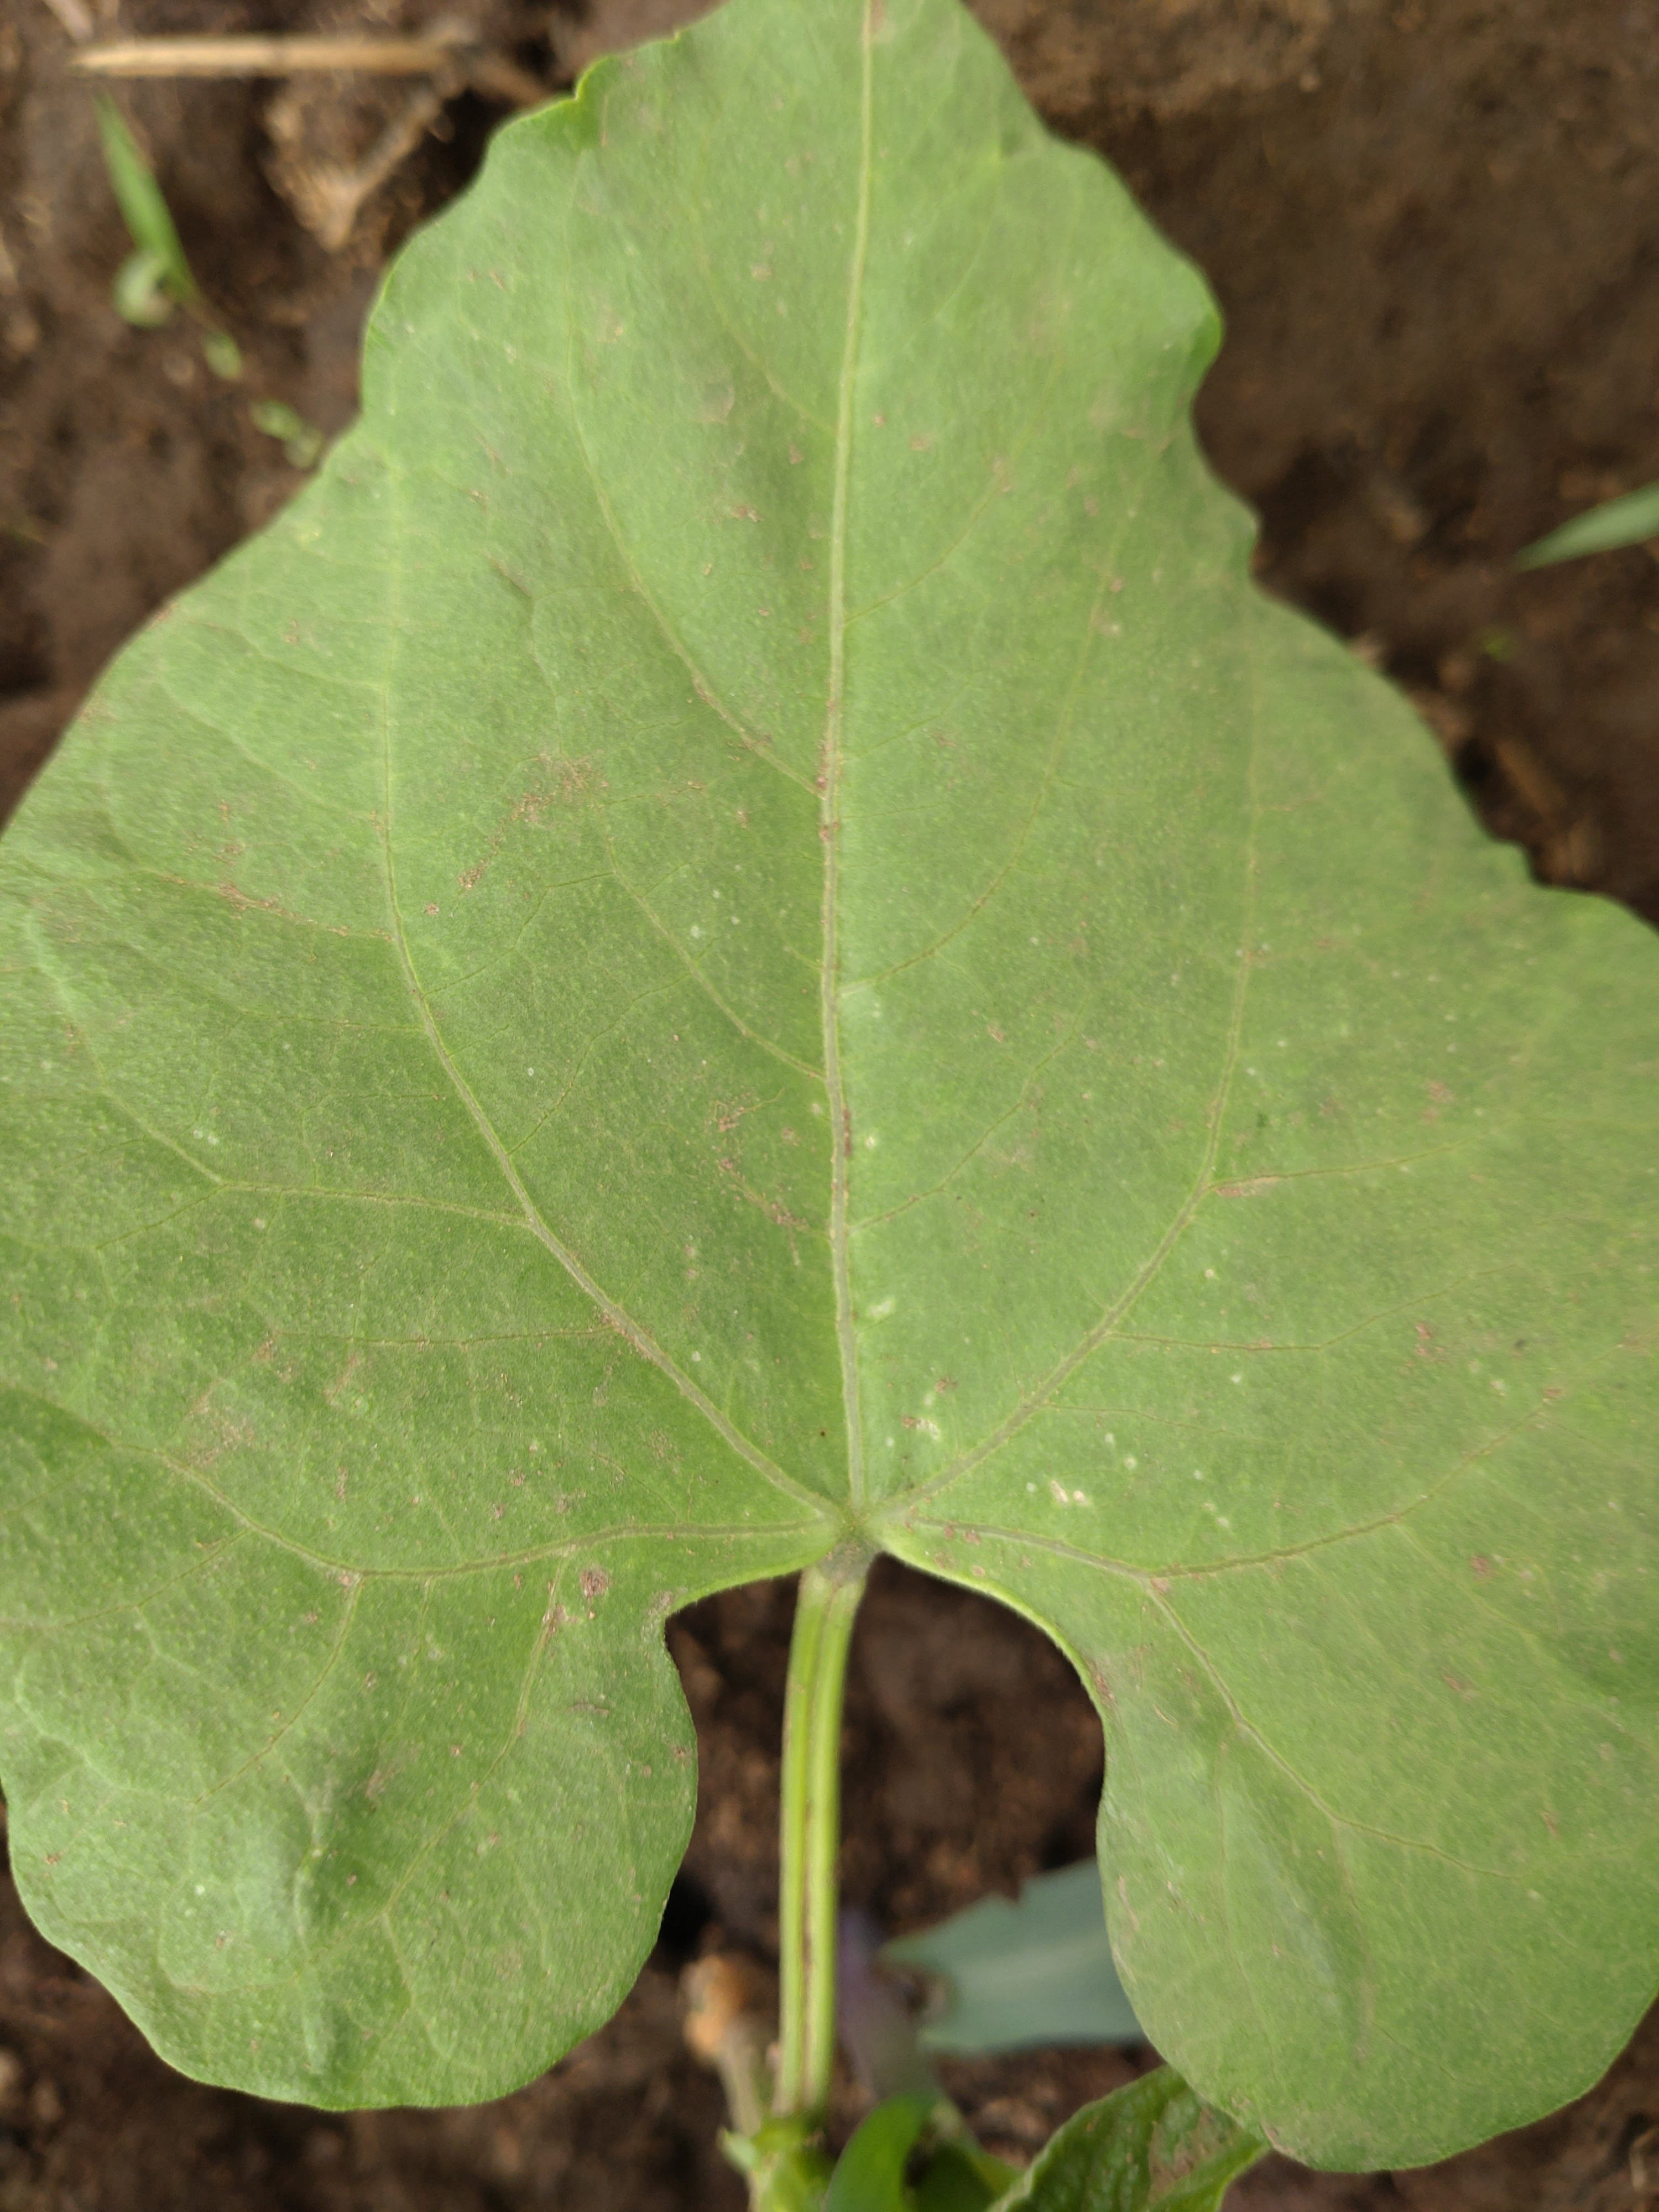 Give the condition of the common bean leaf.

healthy
